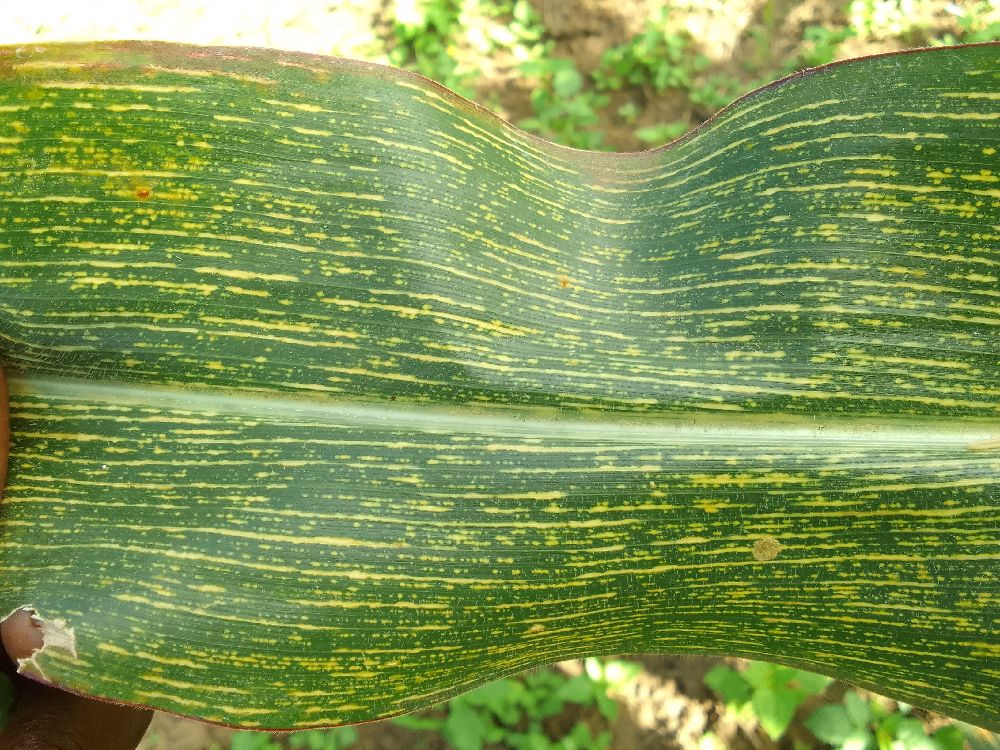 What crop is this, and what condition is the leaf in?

maize, maize streak virus
